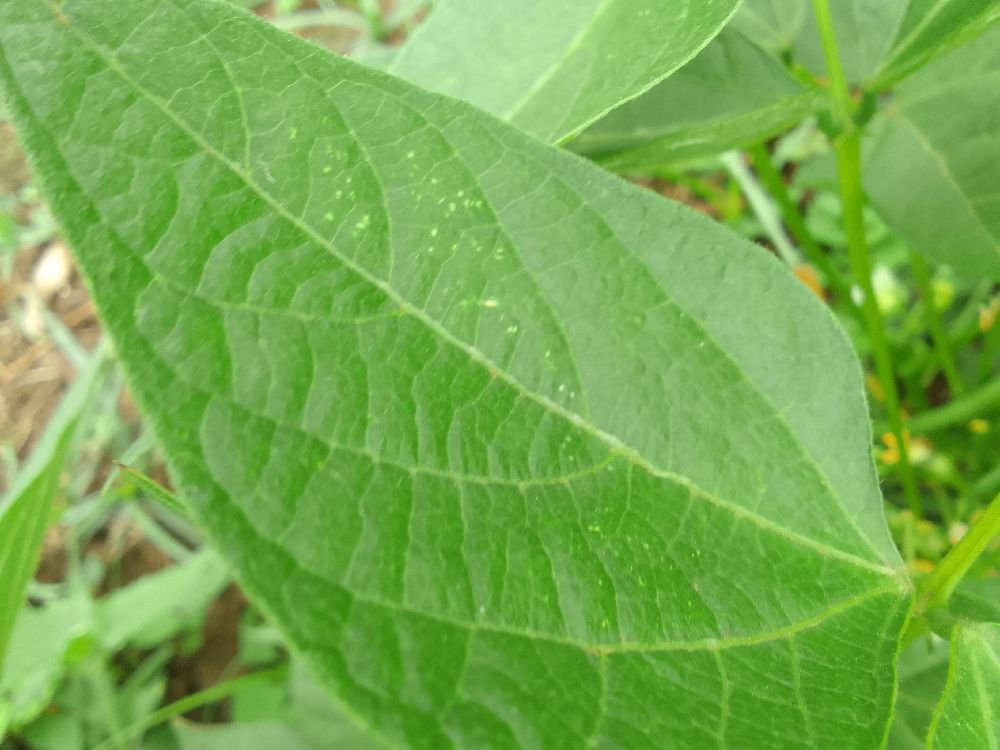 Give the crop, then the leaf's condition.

common bean, healthy
